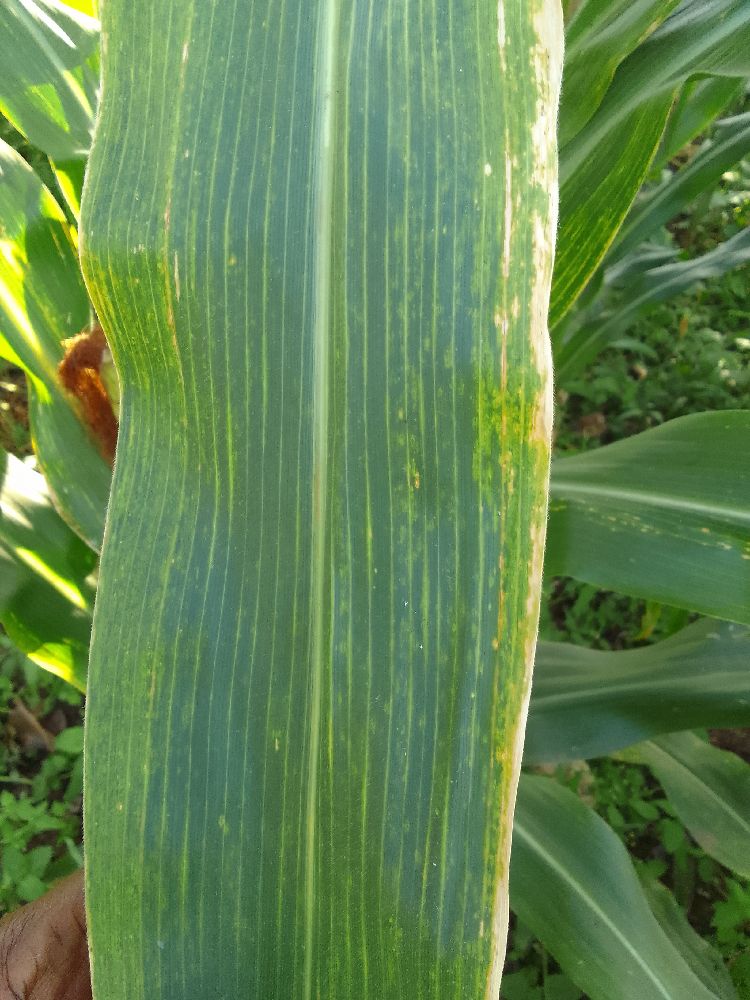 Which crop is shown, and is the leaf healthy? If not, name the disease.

maize, maize lethal necrosis
